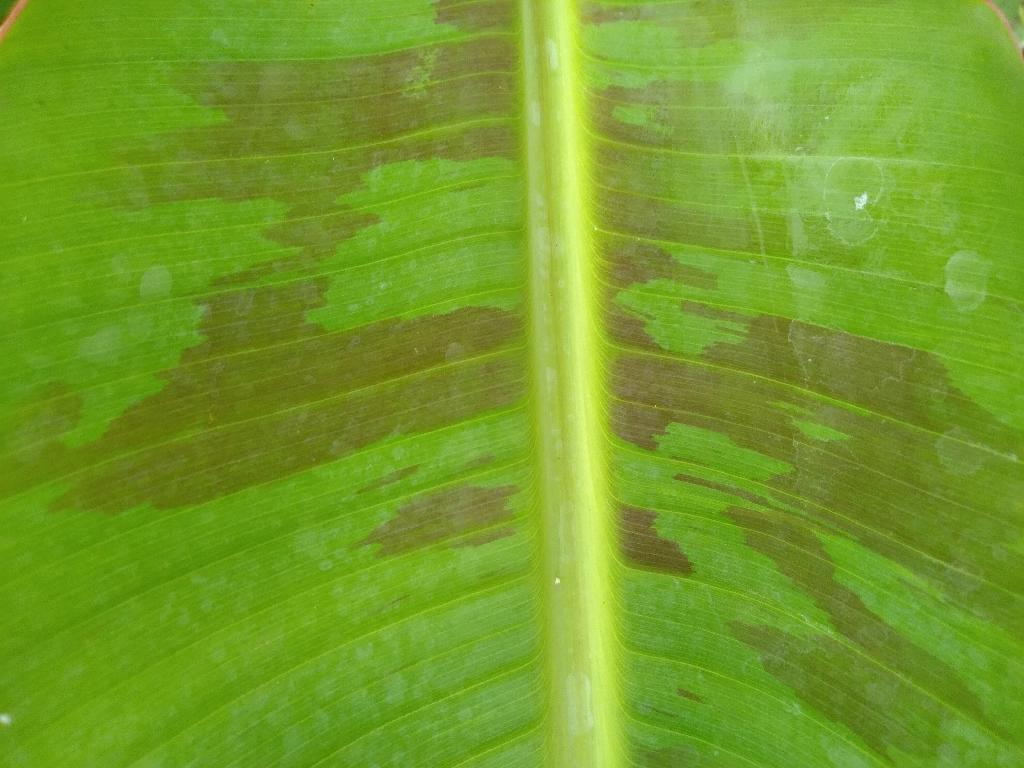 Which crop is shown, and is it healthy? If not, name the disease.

banana, black sigatoka
